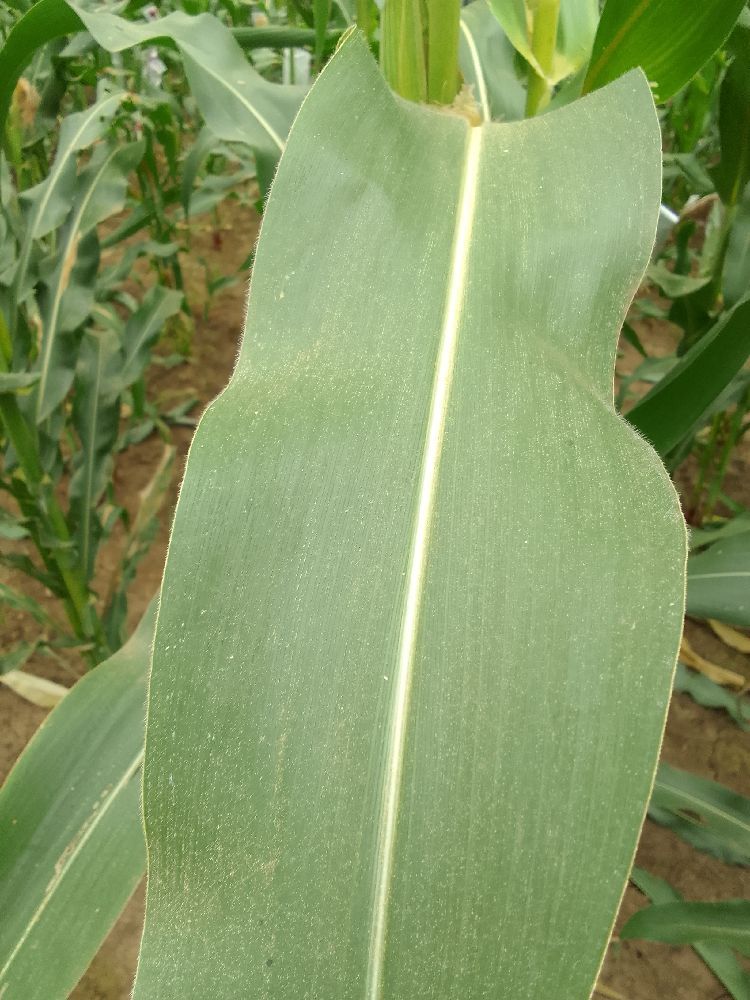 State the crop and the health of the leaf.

maize, healthy
